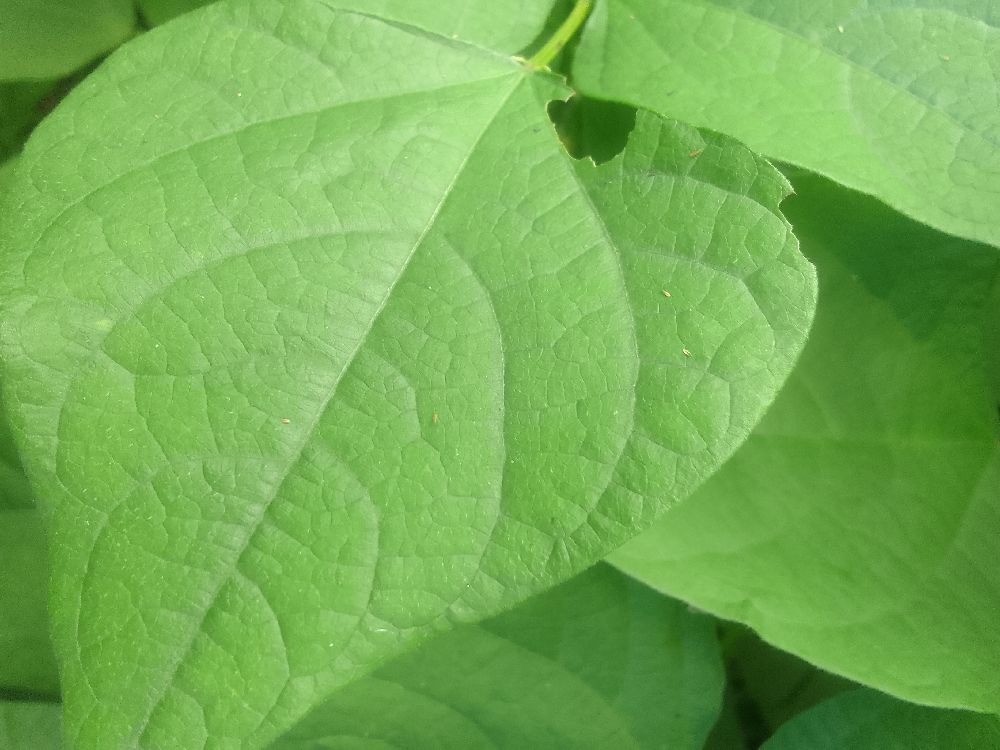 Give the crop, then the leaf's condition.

common bean, healthy
